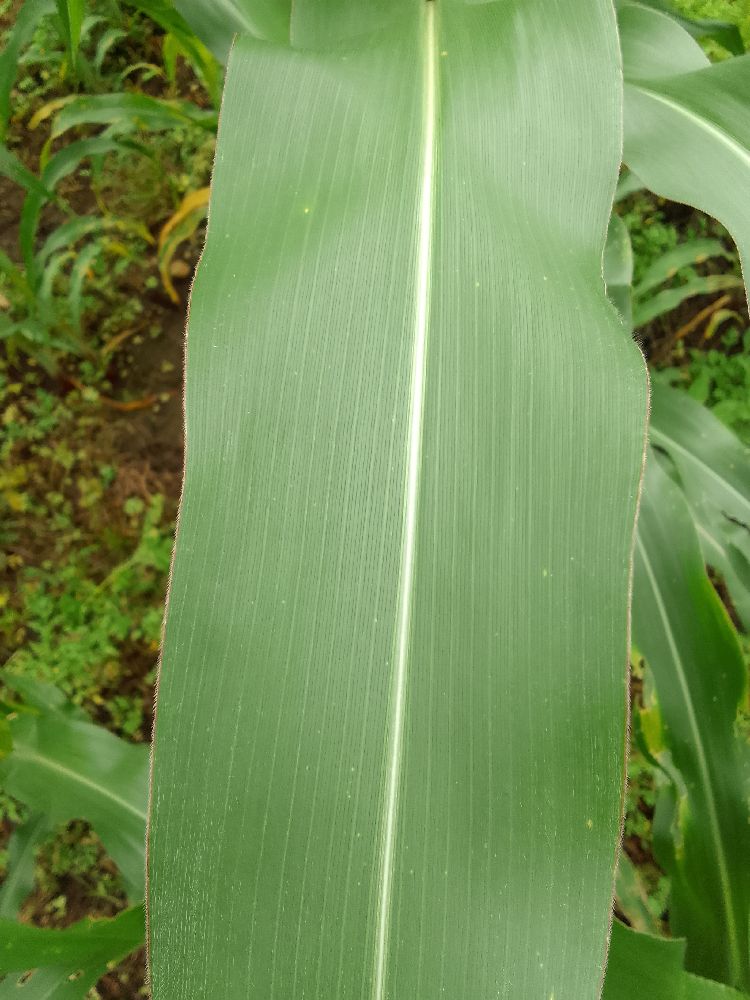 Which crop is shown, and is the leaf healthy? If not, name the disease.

maize, healthy
